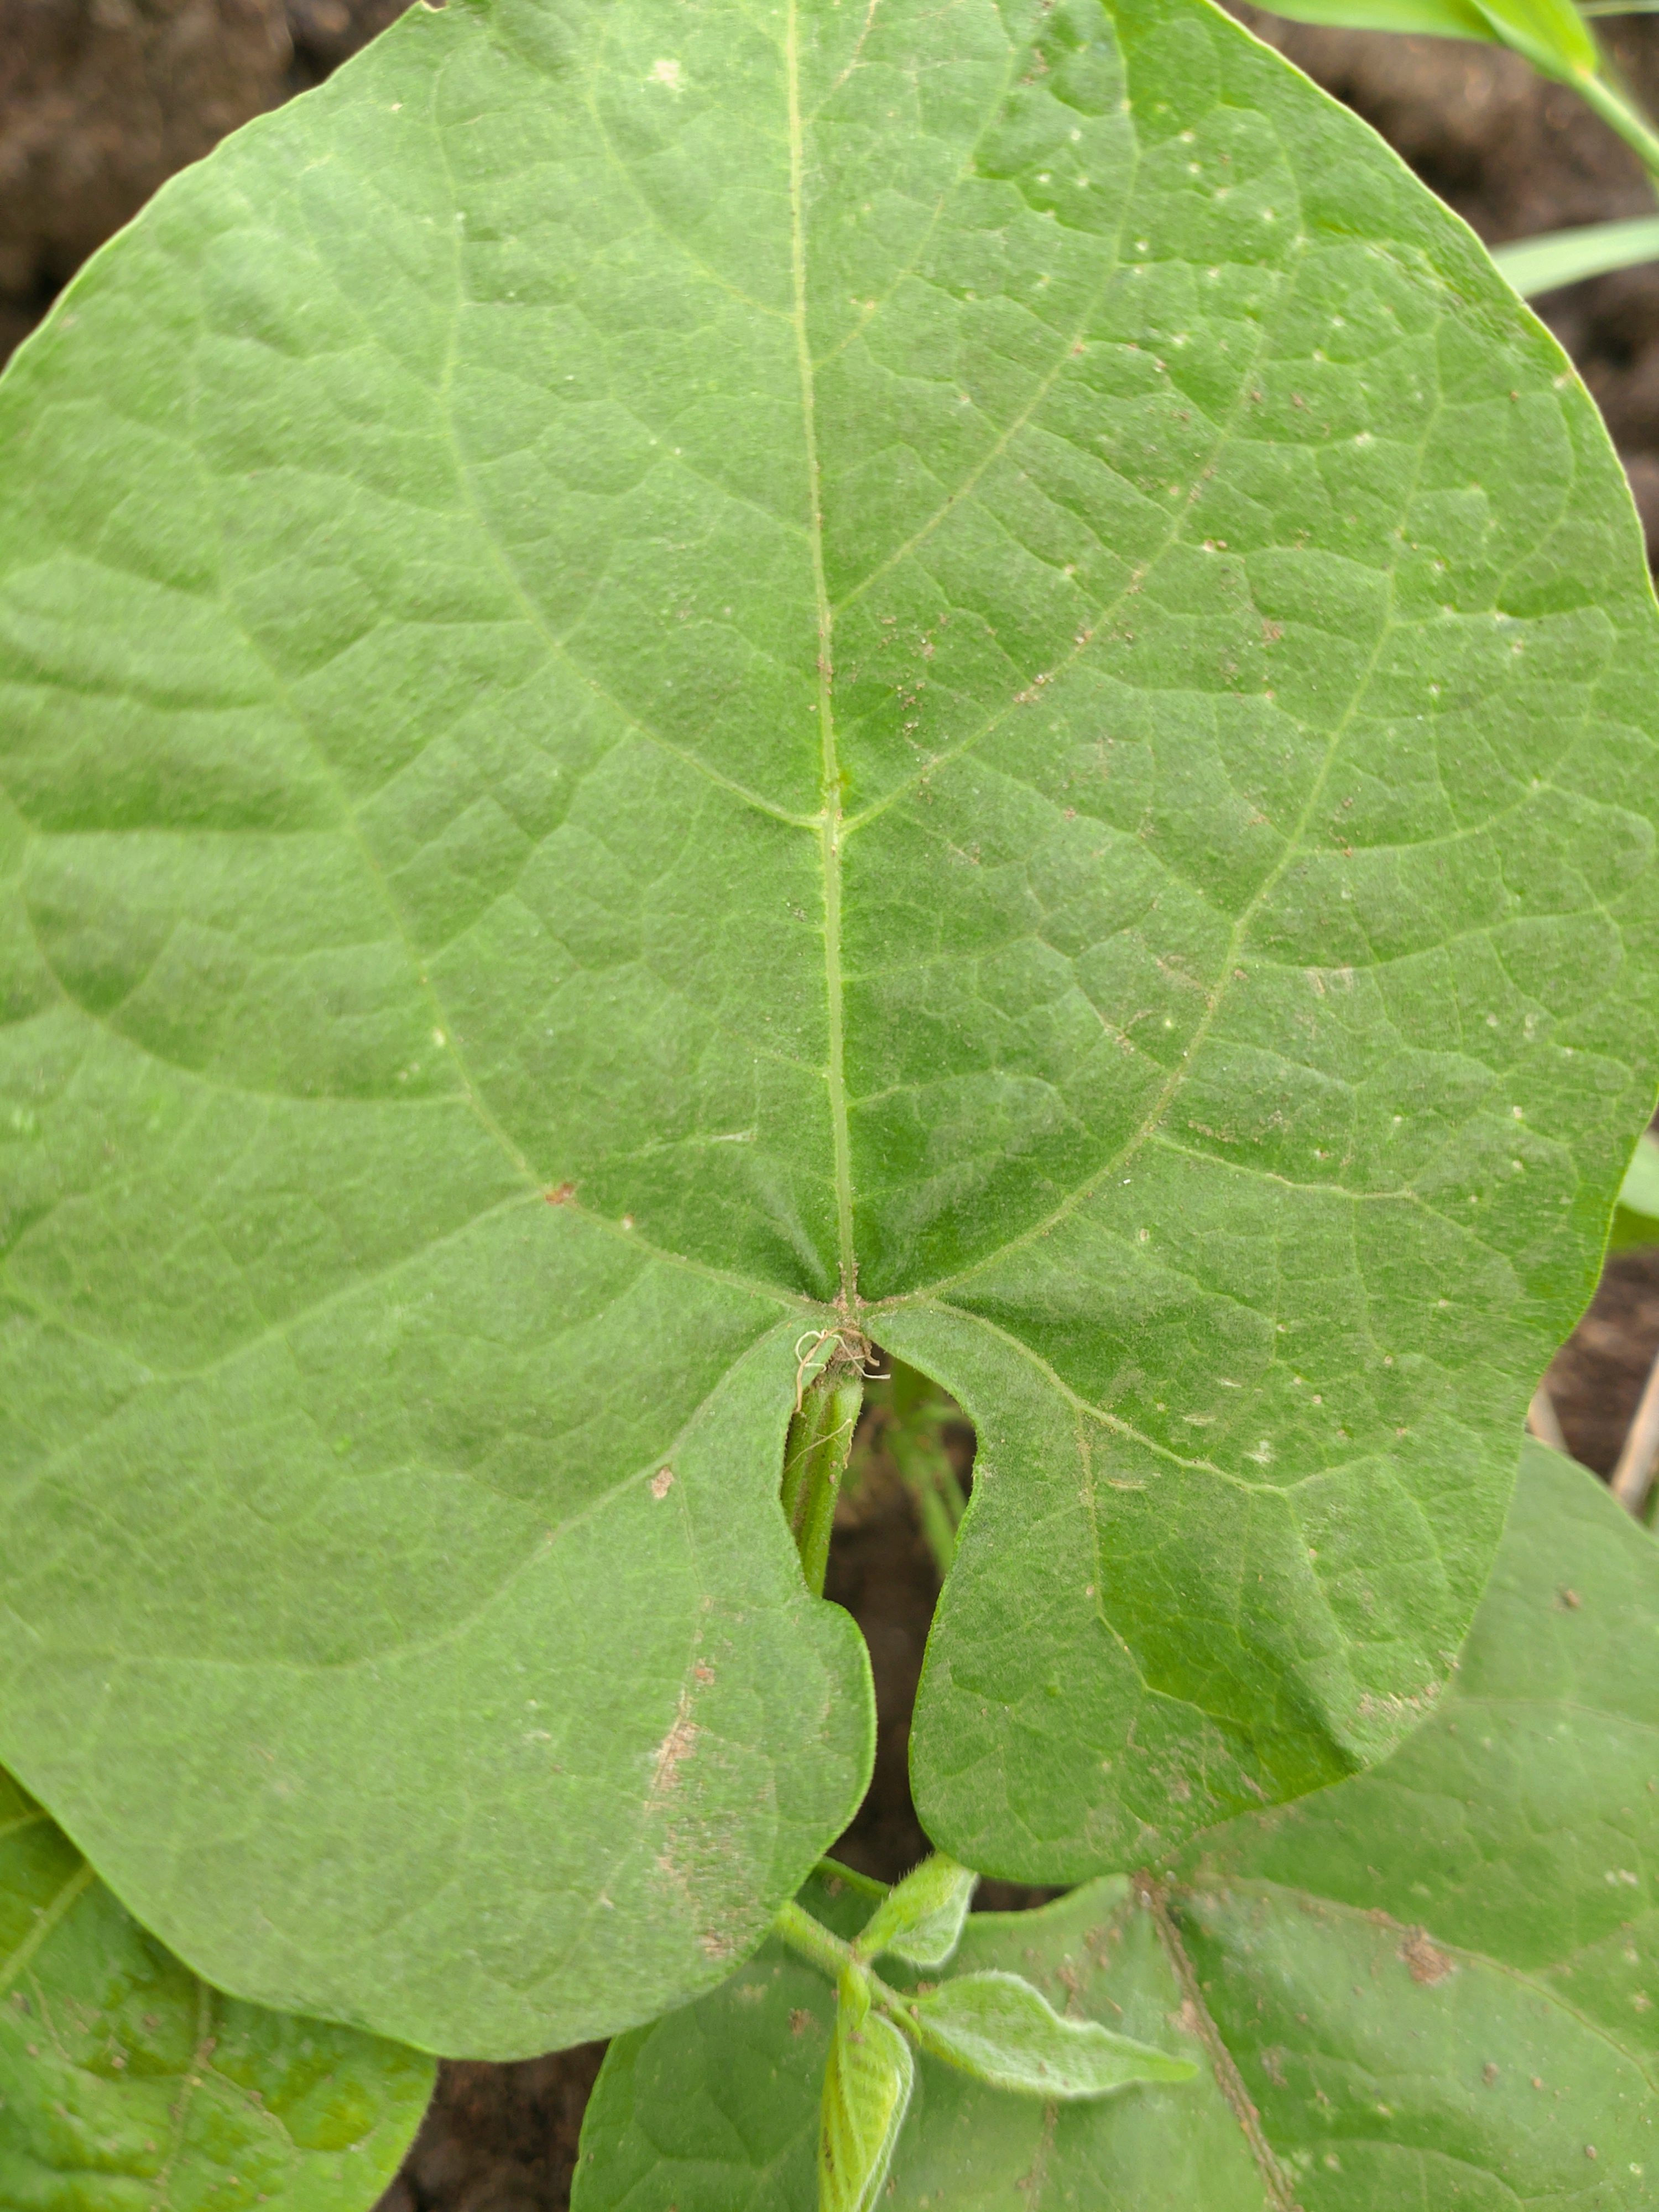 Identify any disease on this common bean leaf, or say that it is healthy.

healthy
